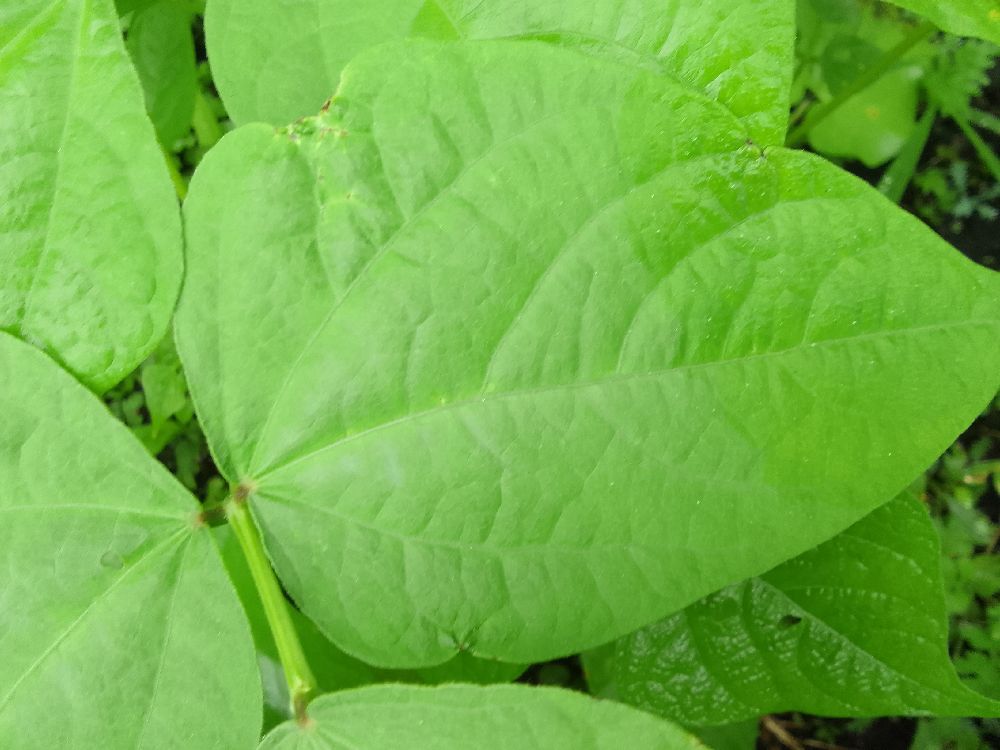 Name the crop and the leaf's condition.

common bean, healthy
